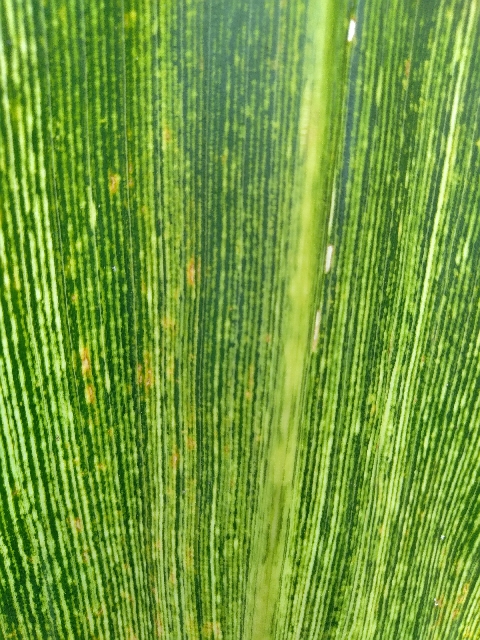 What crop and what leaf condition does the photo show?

maize, maize streak virus
